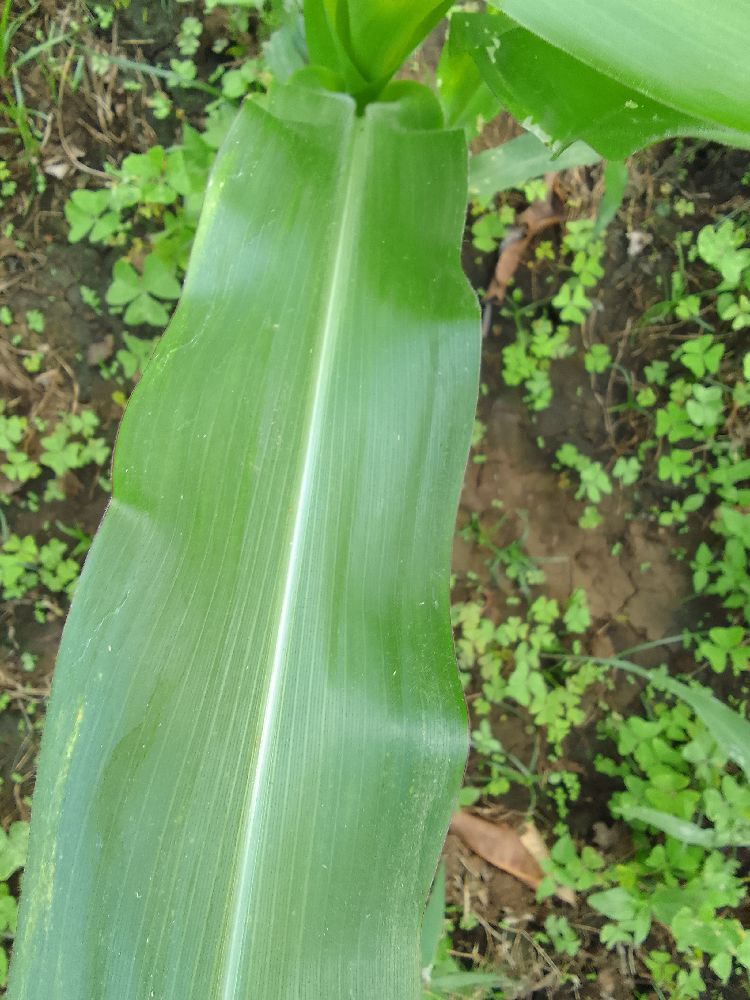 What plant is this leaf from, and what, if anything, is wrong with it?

maize, healthy
